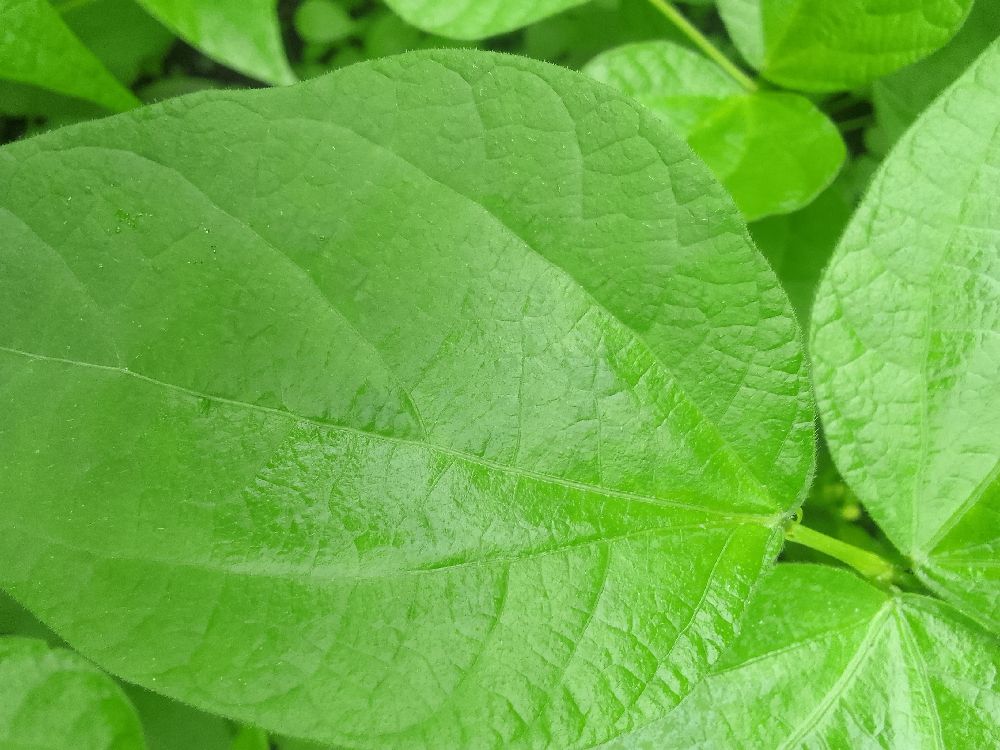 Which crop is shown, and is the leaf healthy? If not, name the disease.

common bean, healthy
